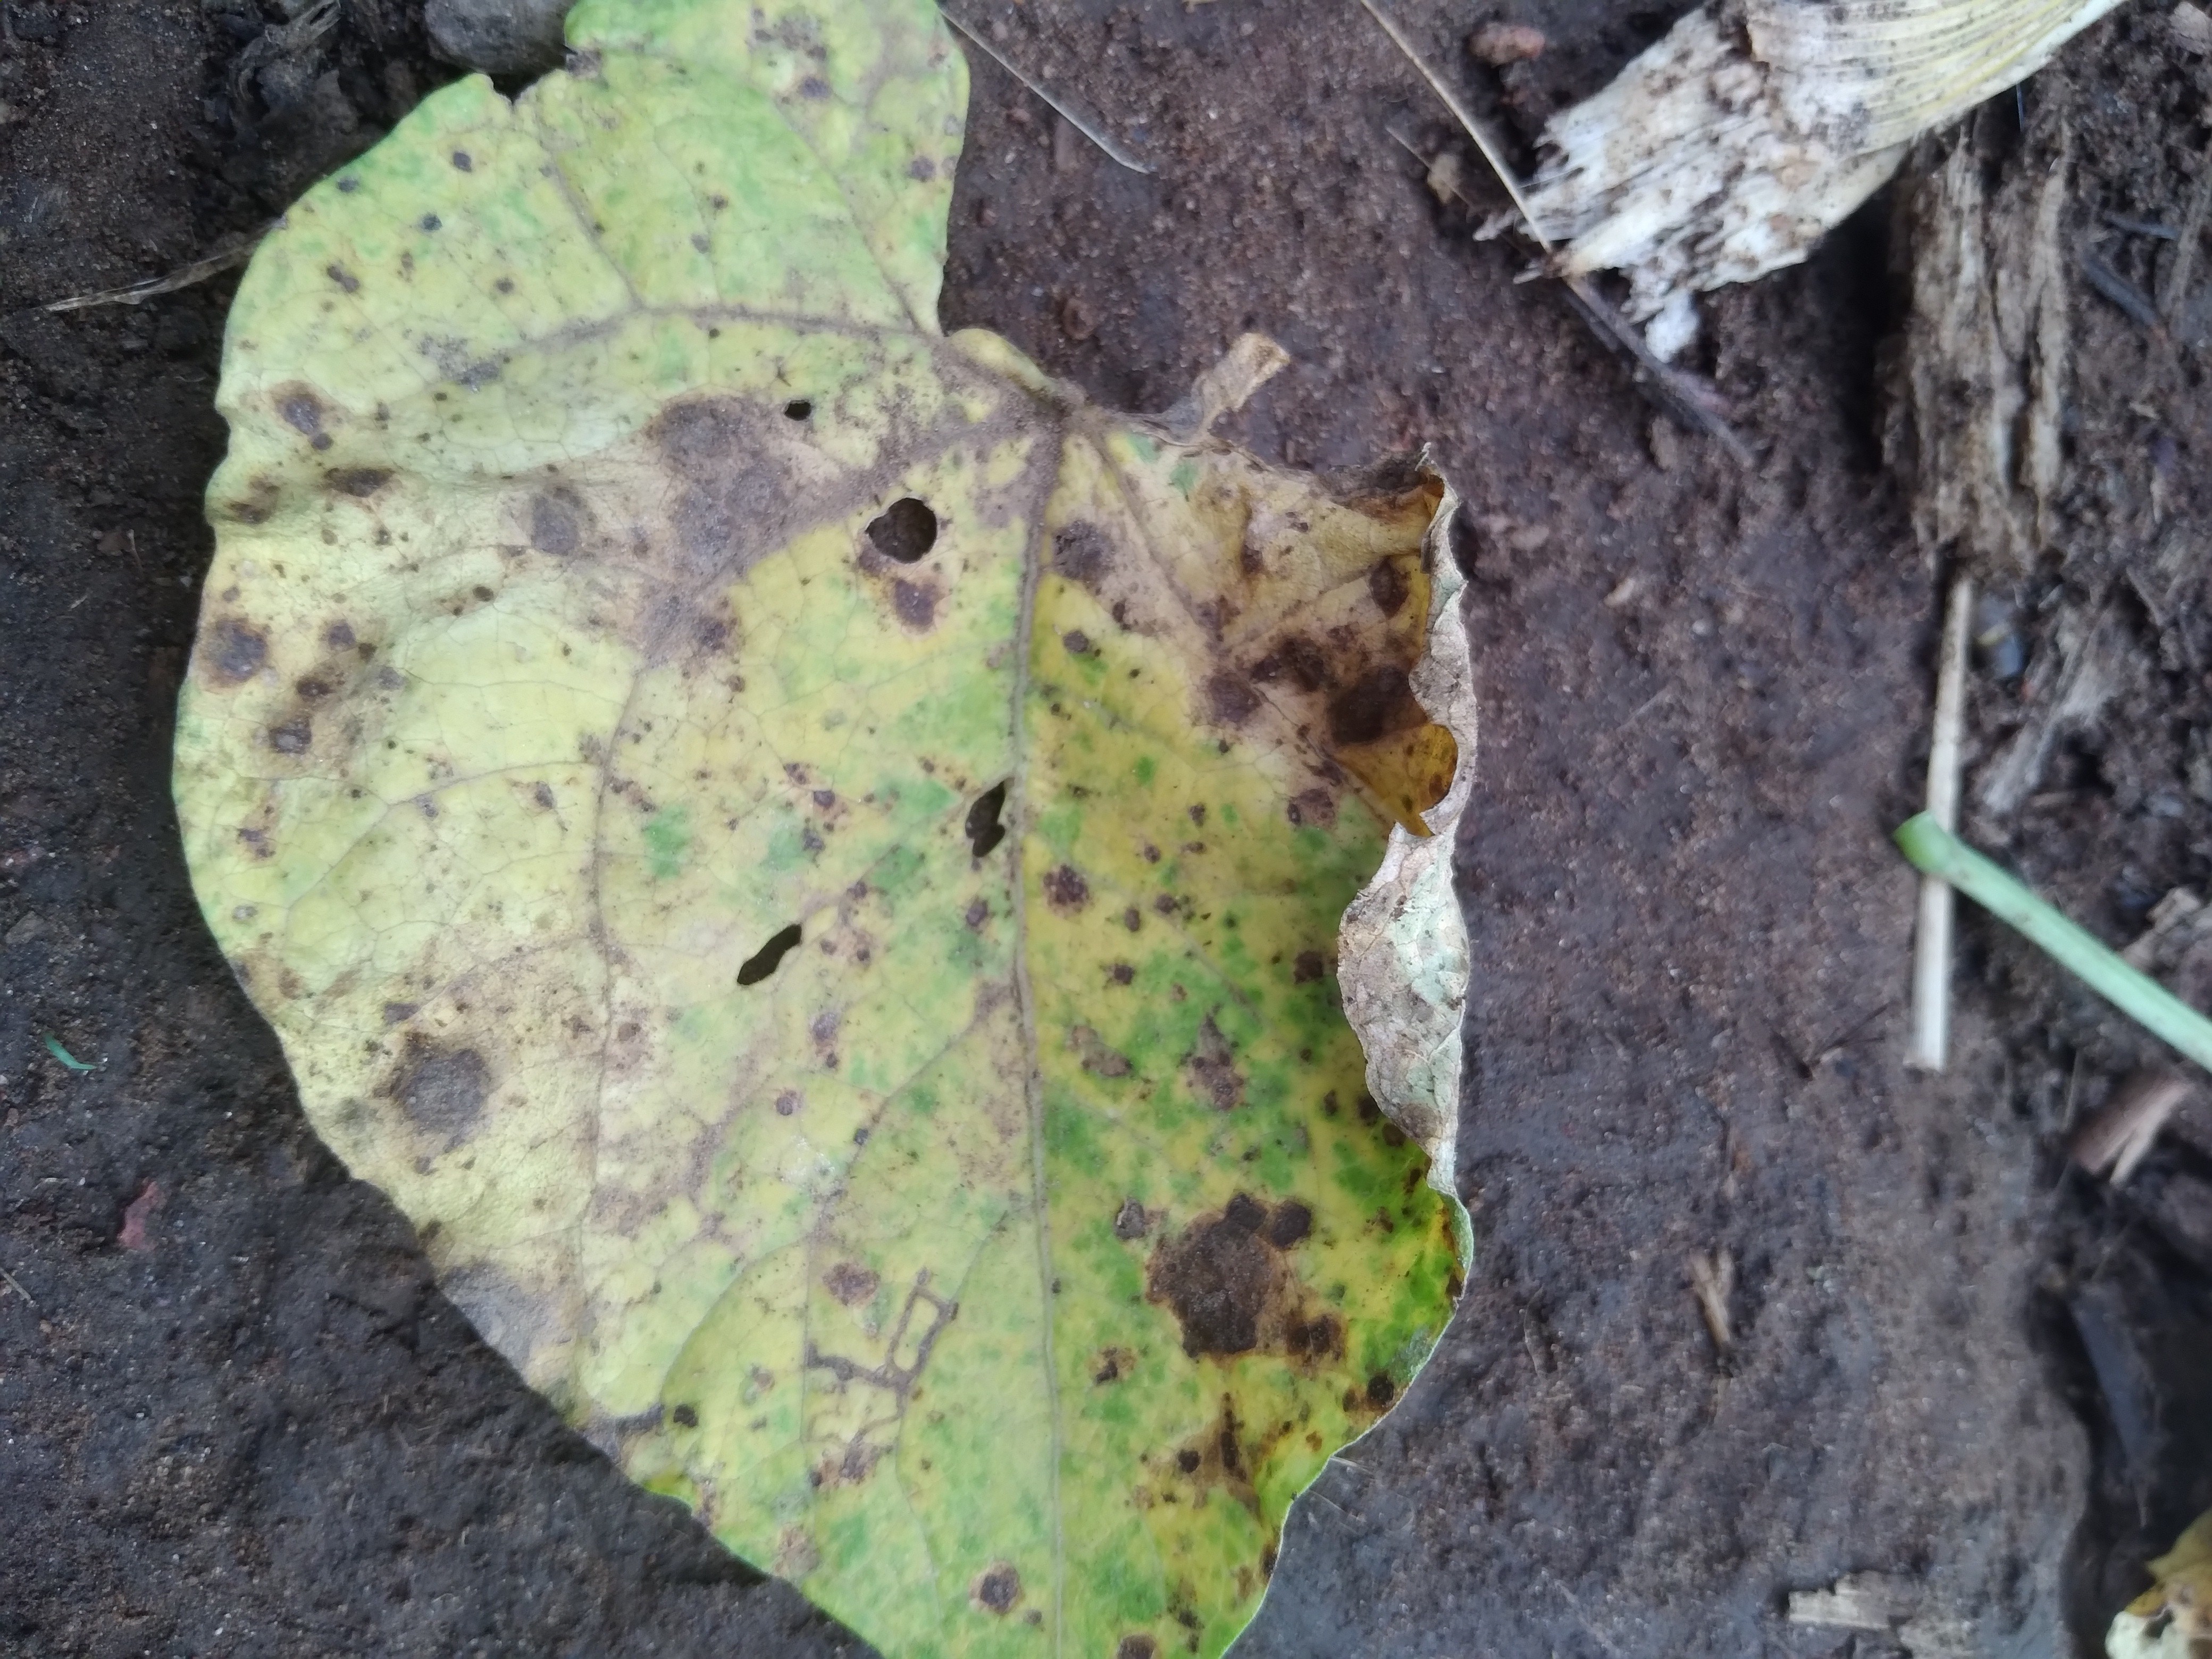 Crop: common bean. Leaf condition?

rust
